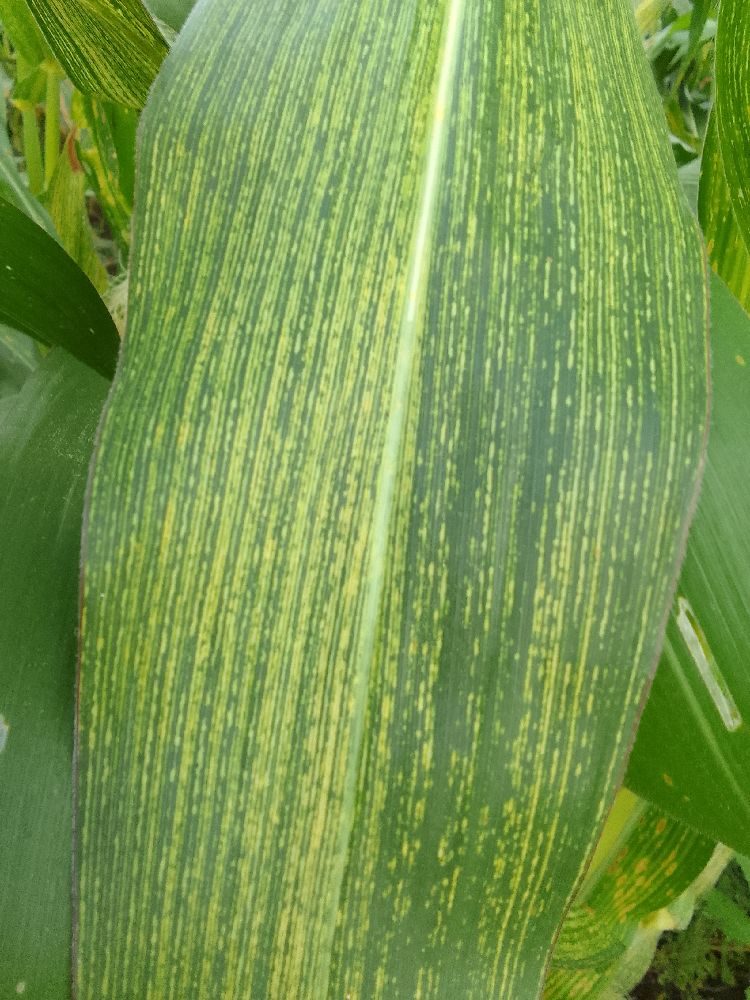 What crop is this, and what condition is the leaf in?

maize, maize streak virus
